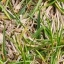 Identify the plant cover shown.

grass
